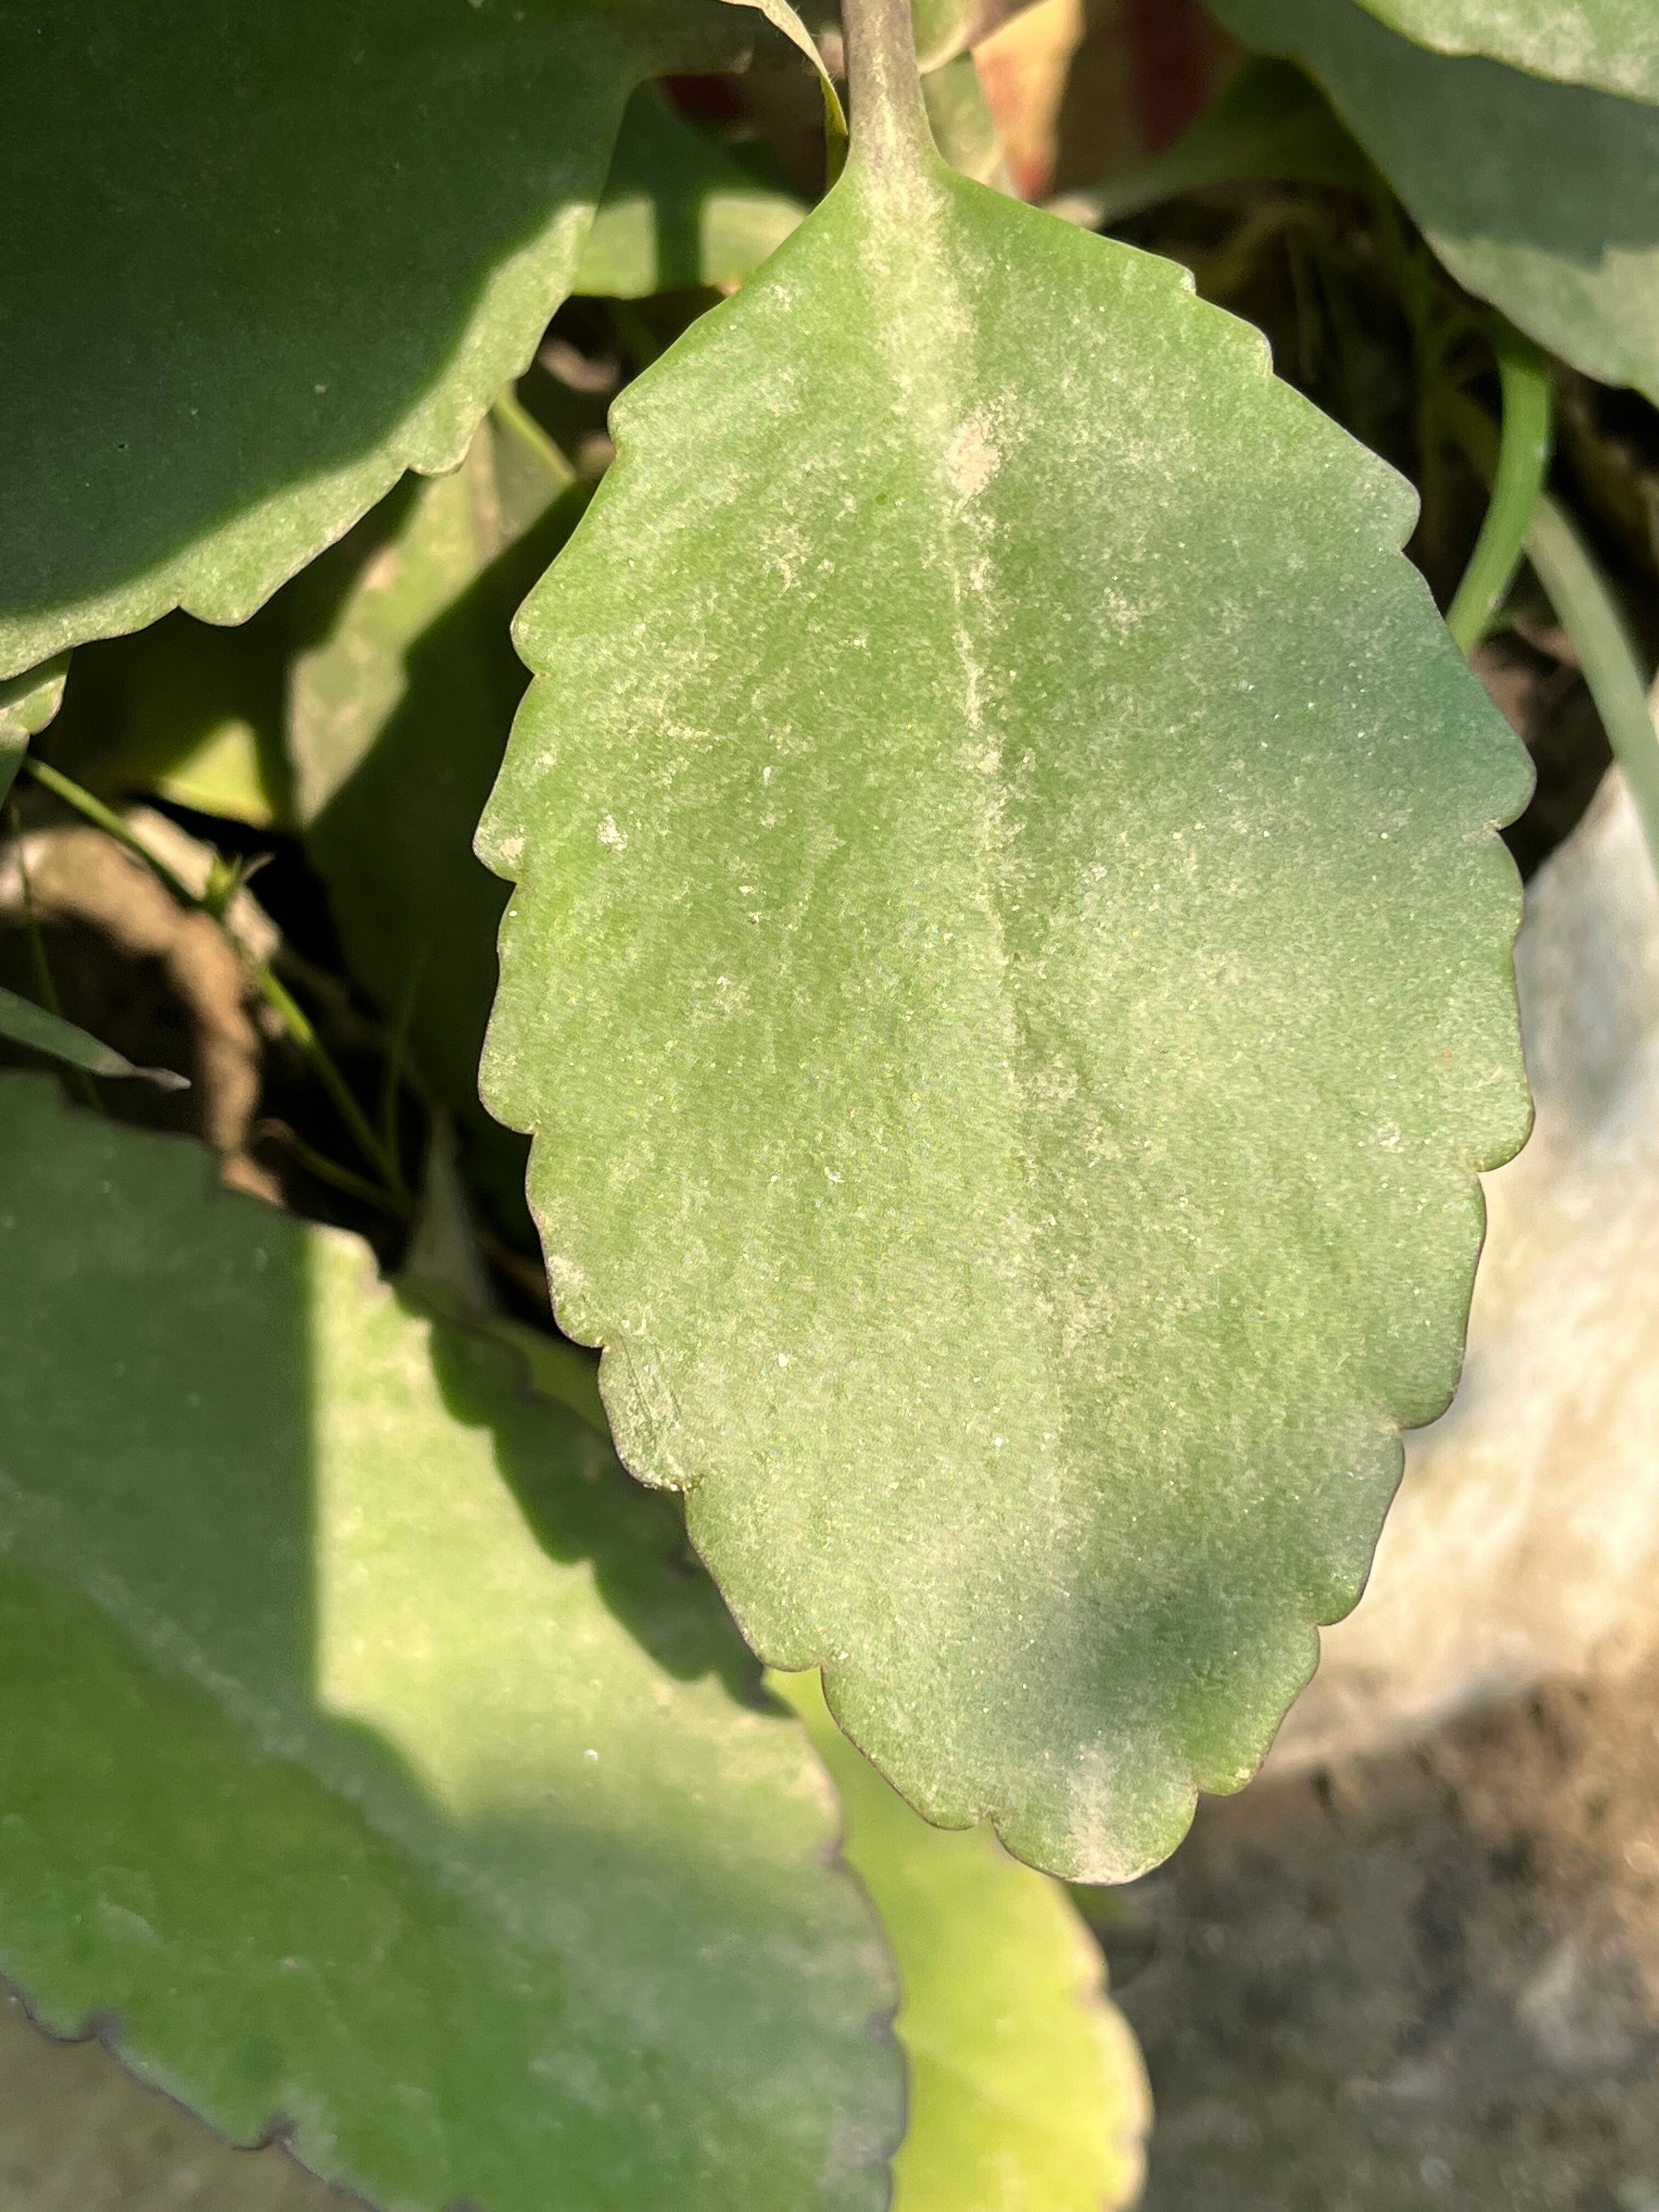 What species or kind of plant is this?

pathorkuci
